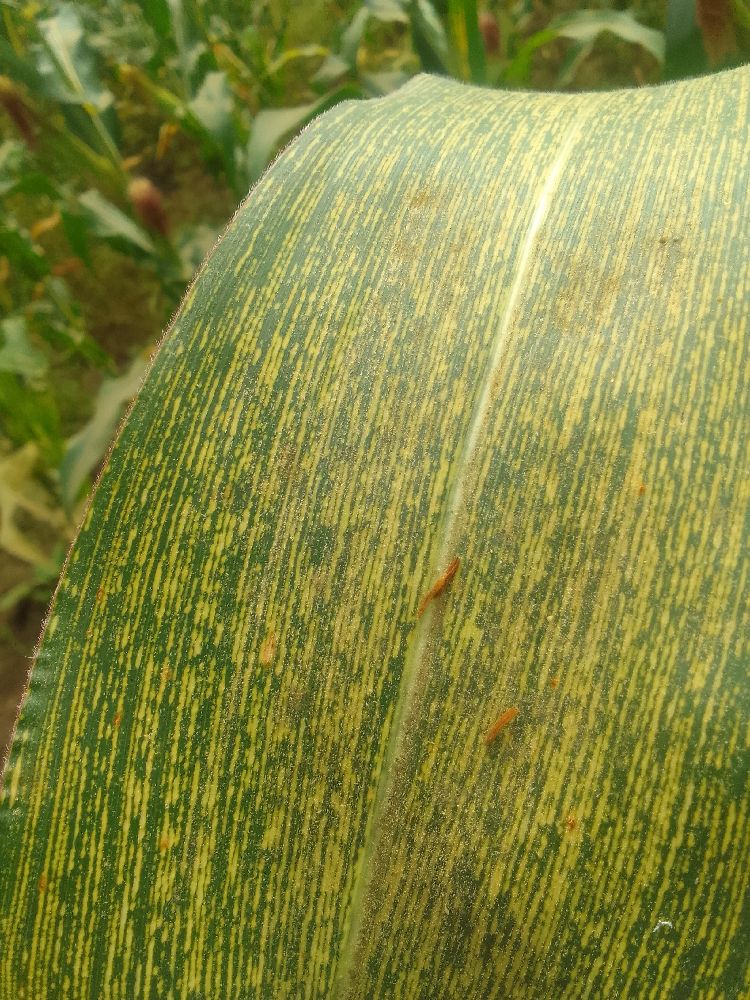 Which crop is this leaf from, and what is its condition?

maize, maize streak virus
